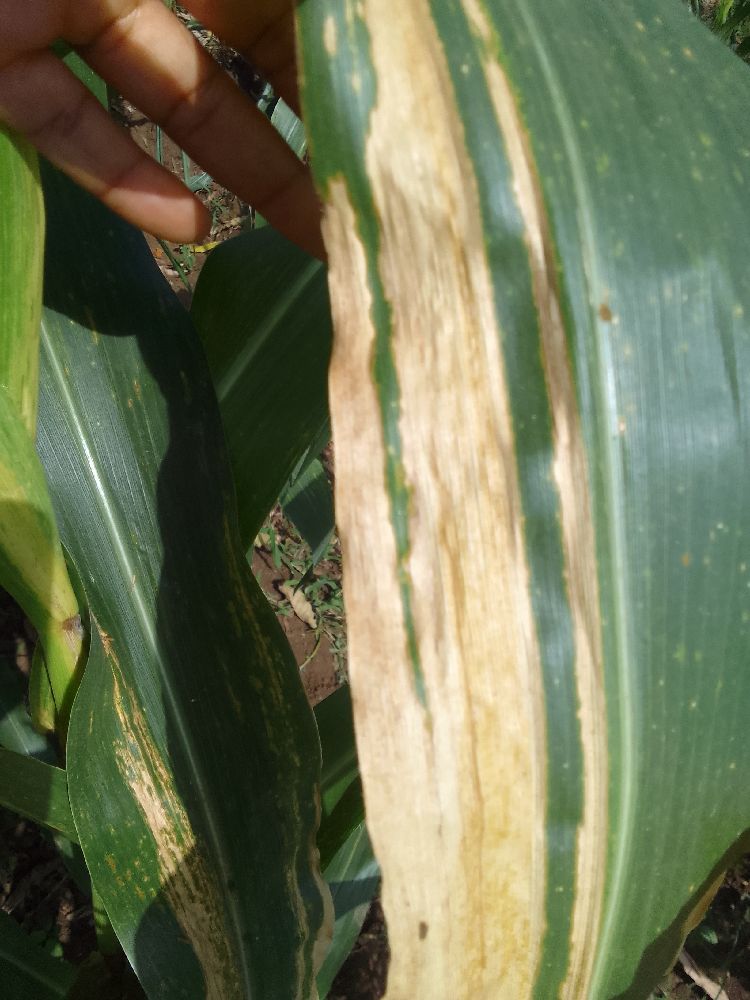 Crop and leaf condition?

maize, maize lethal necrosis
